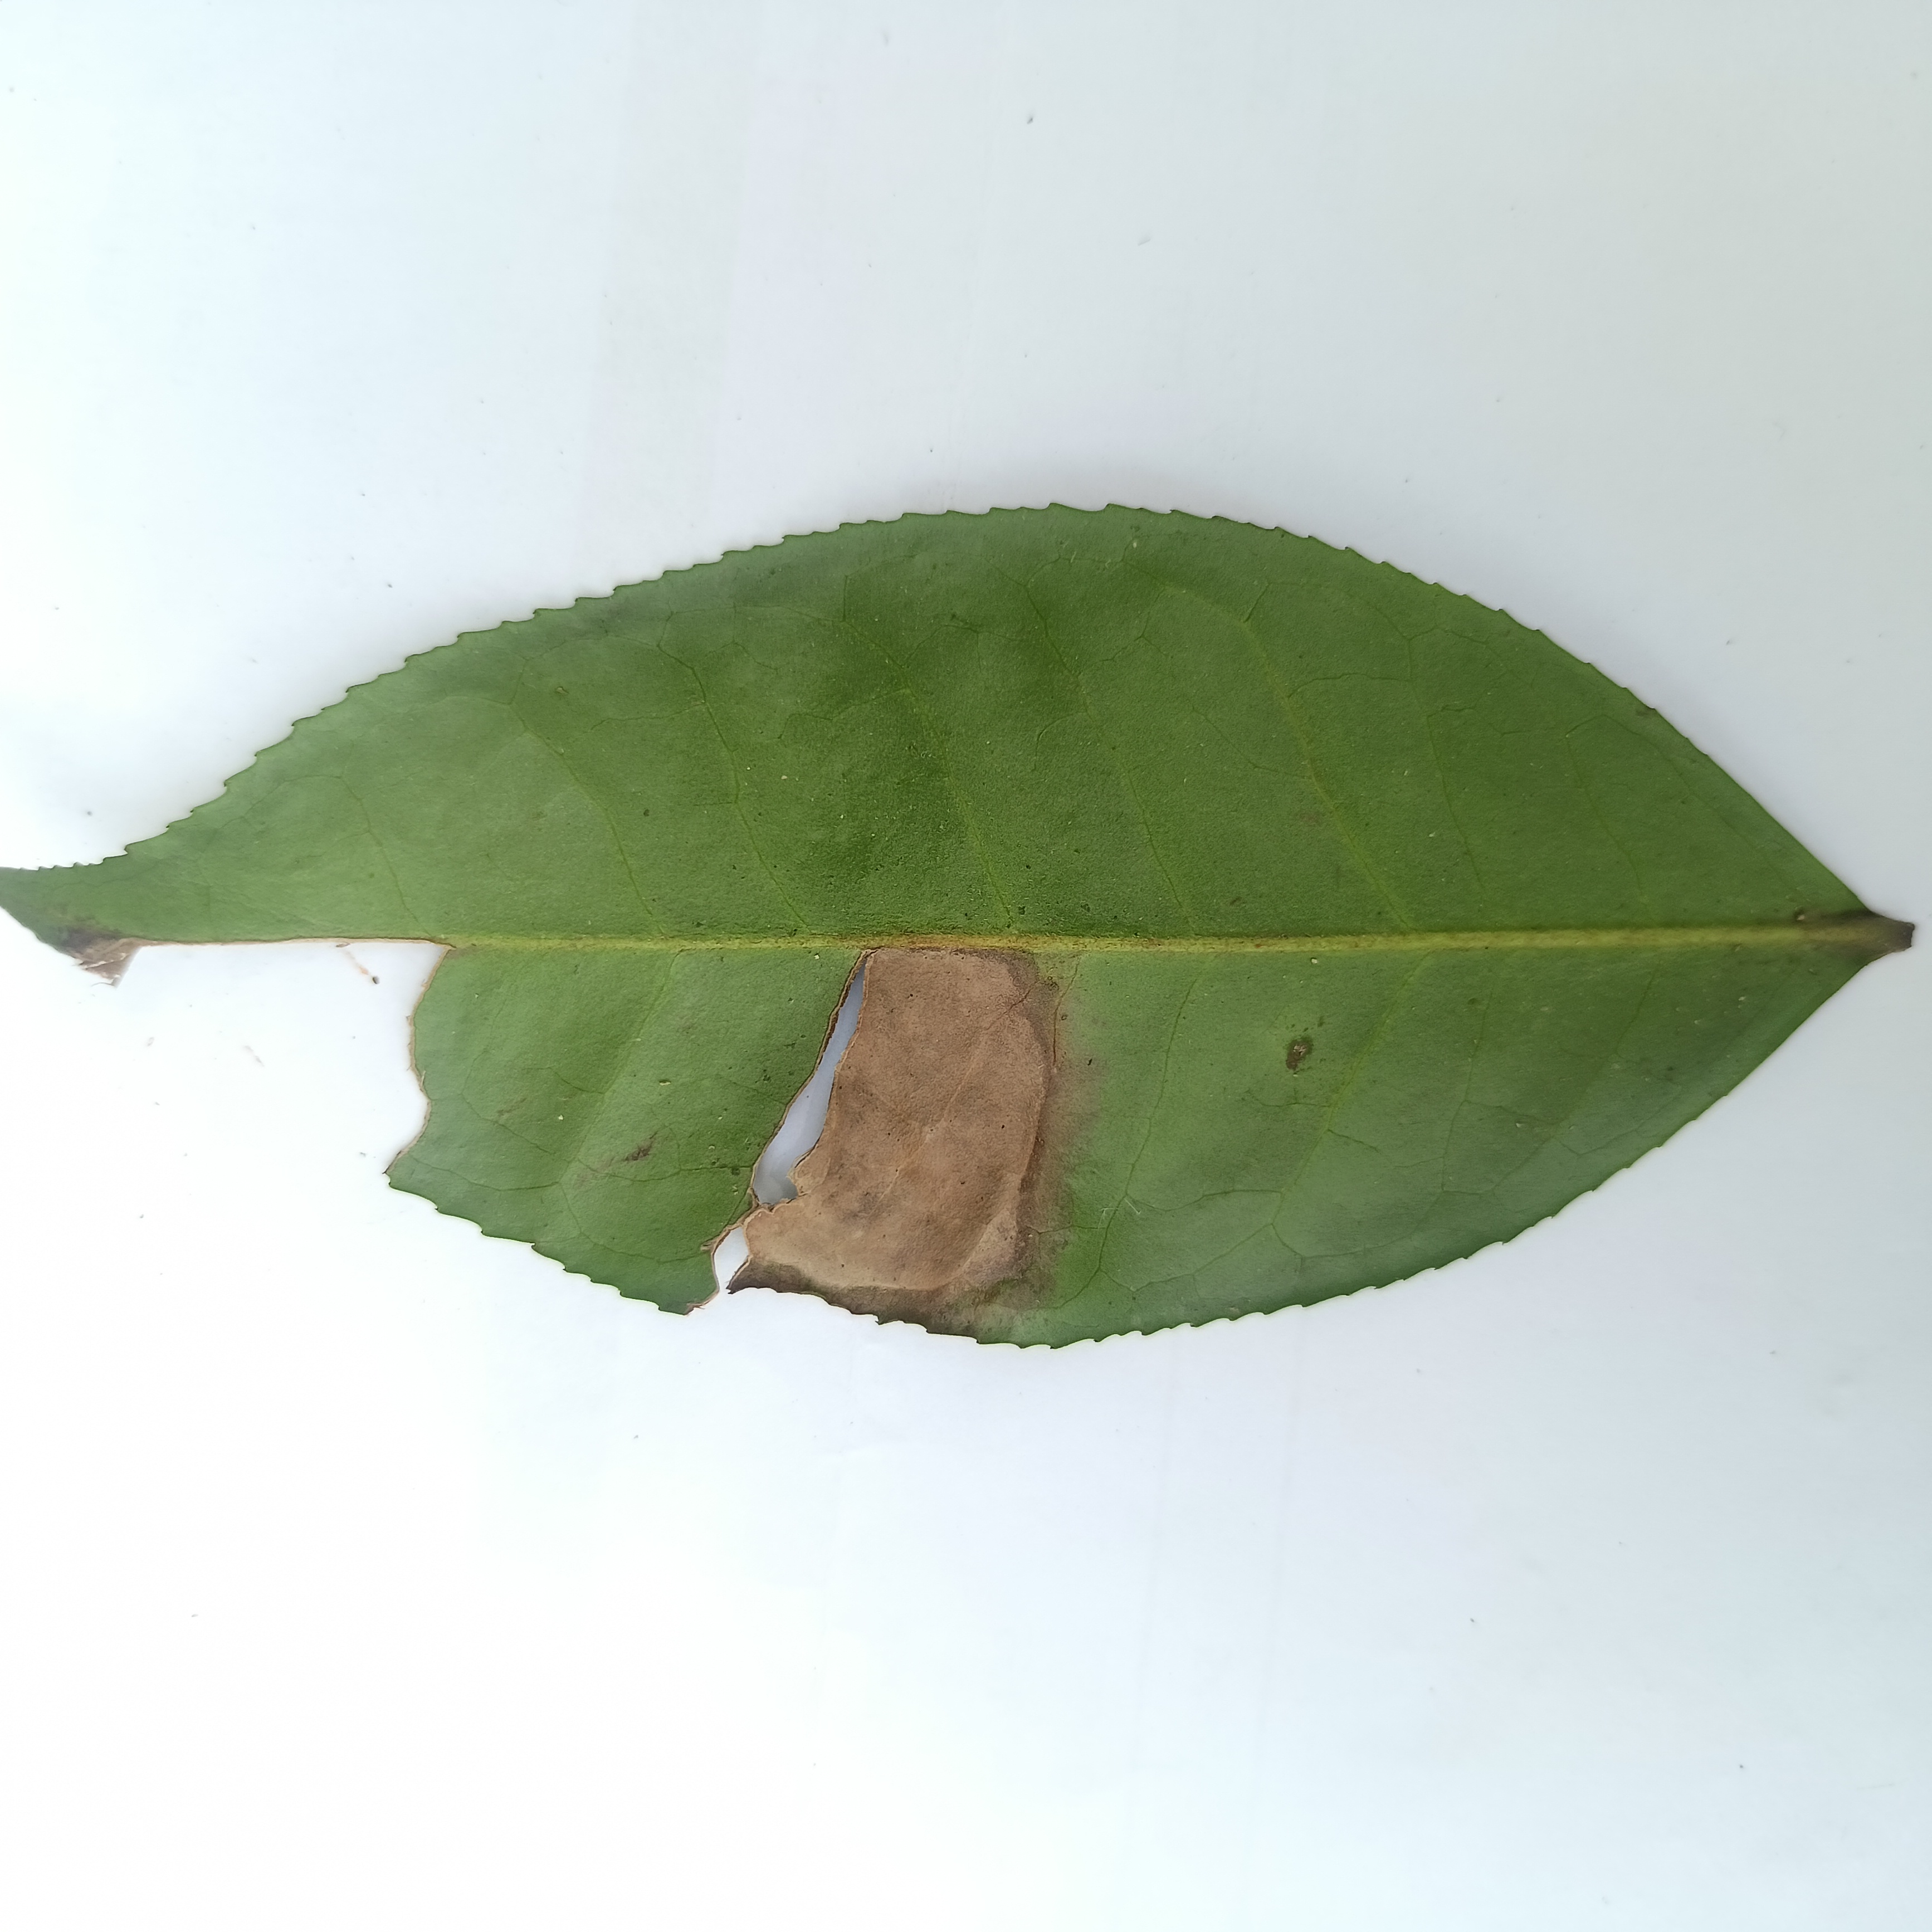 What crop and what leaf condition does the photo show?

tea, brown blight
